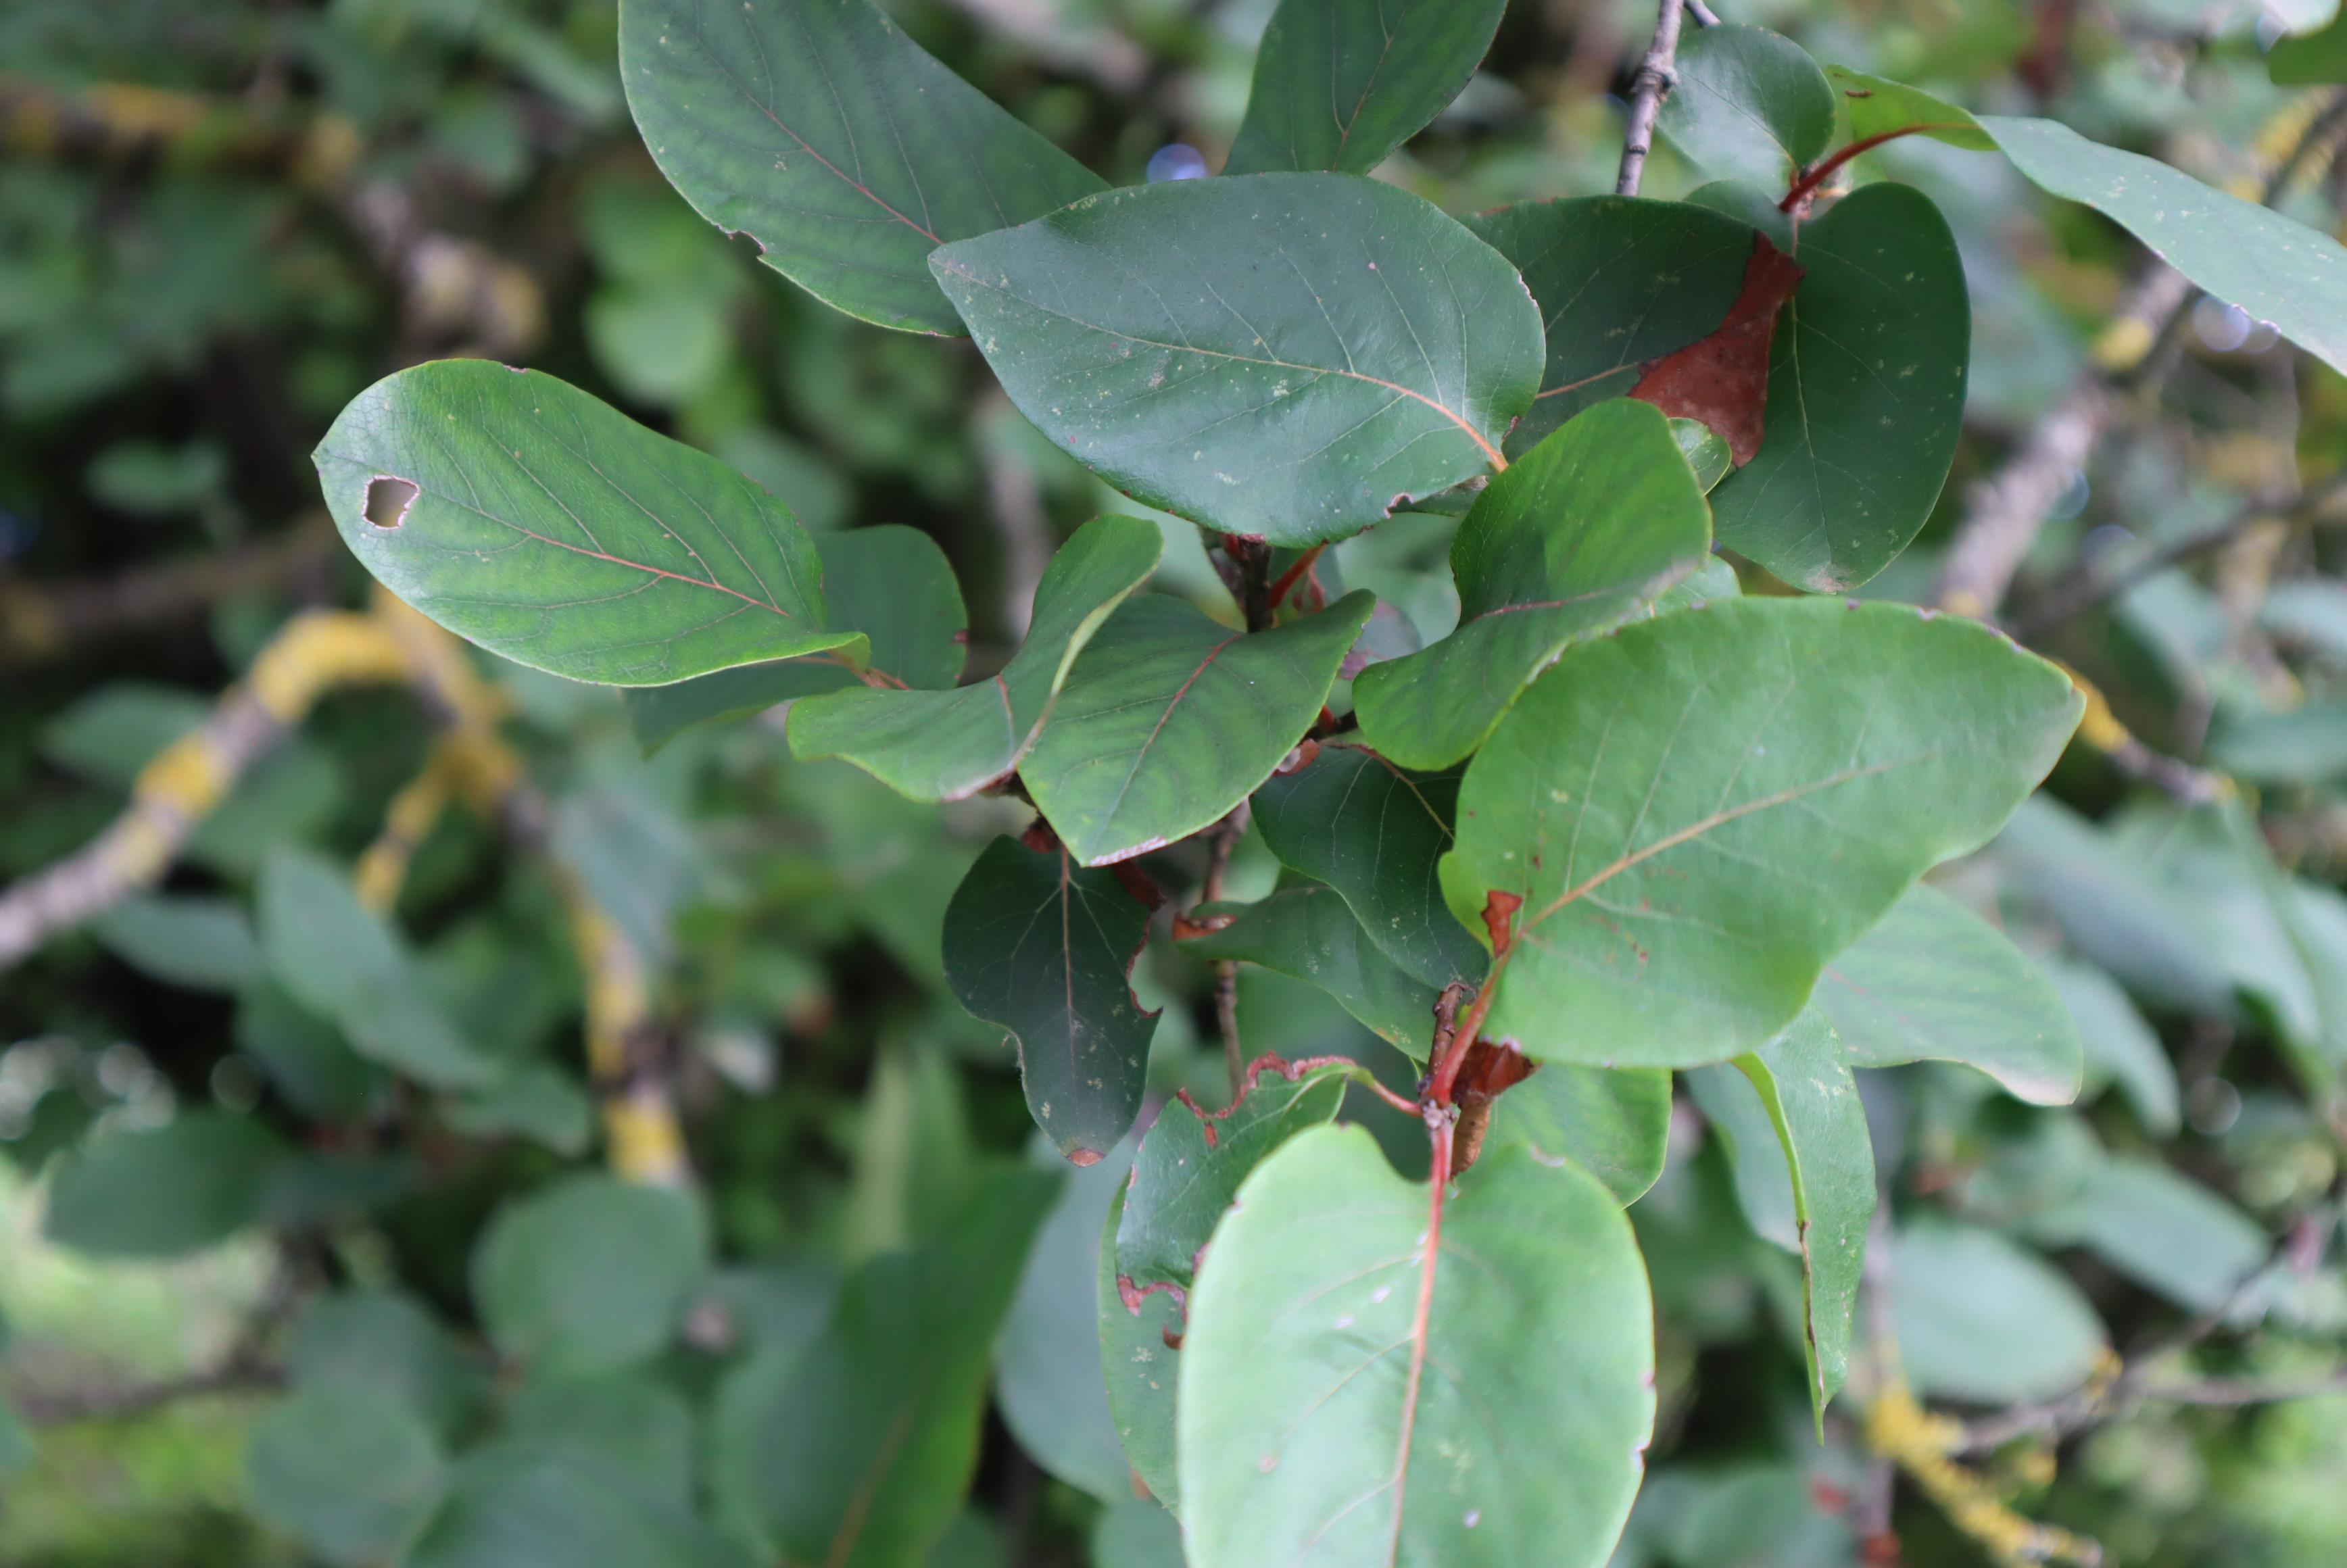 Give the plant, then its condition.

quince, quince leaf blight
